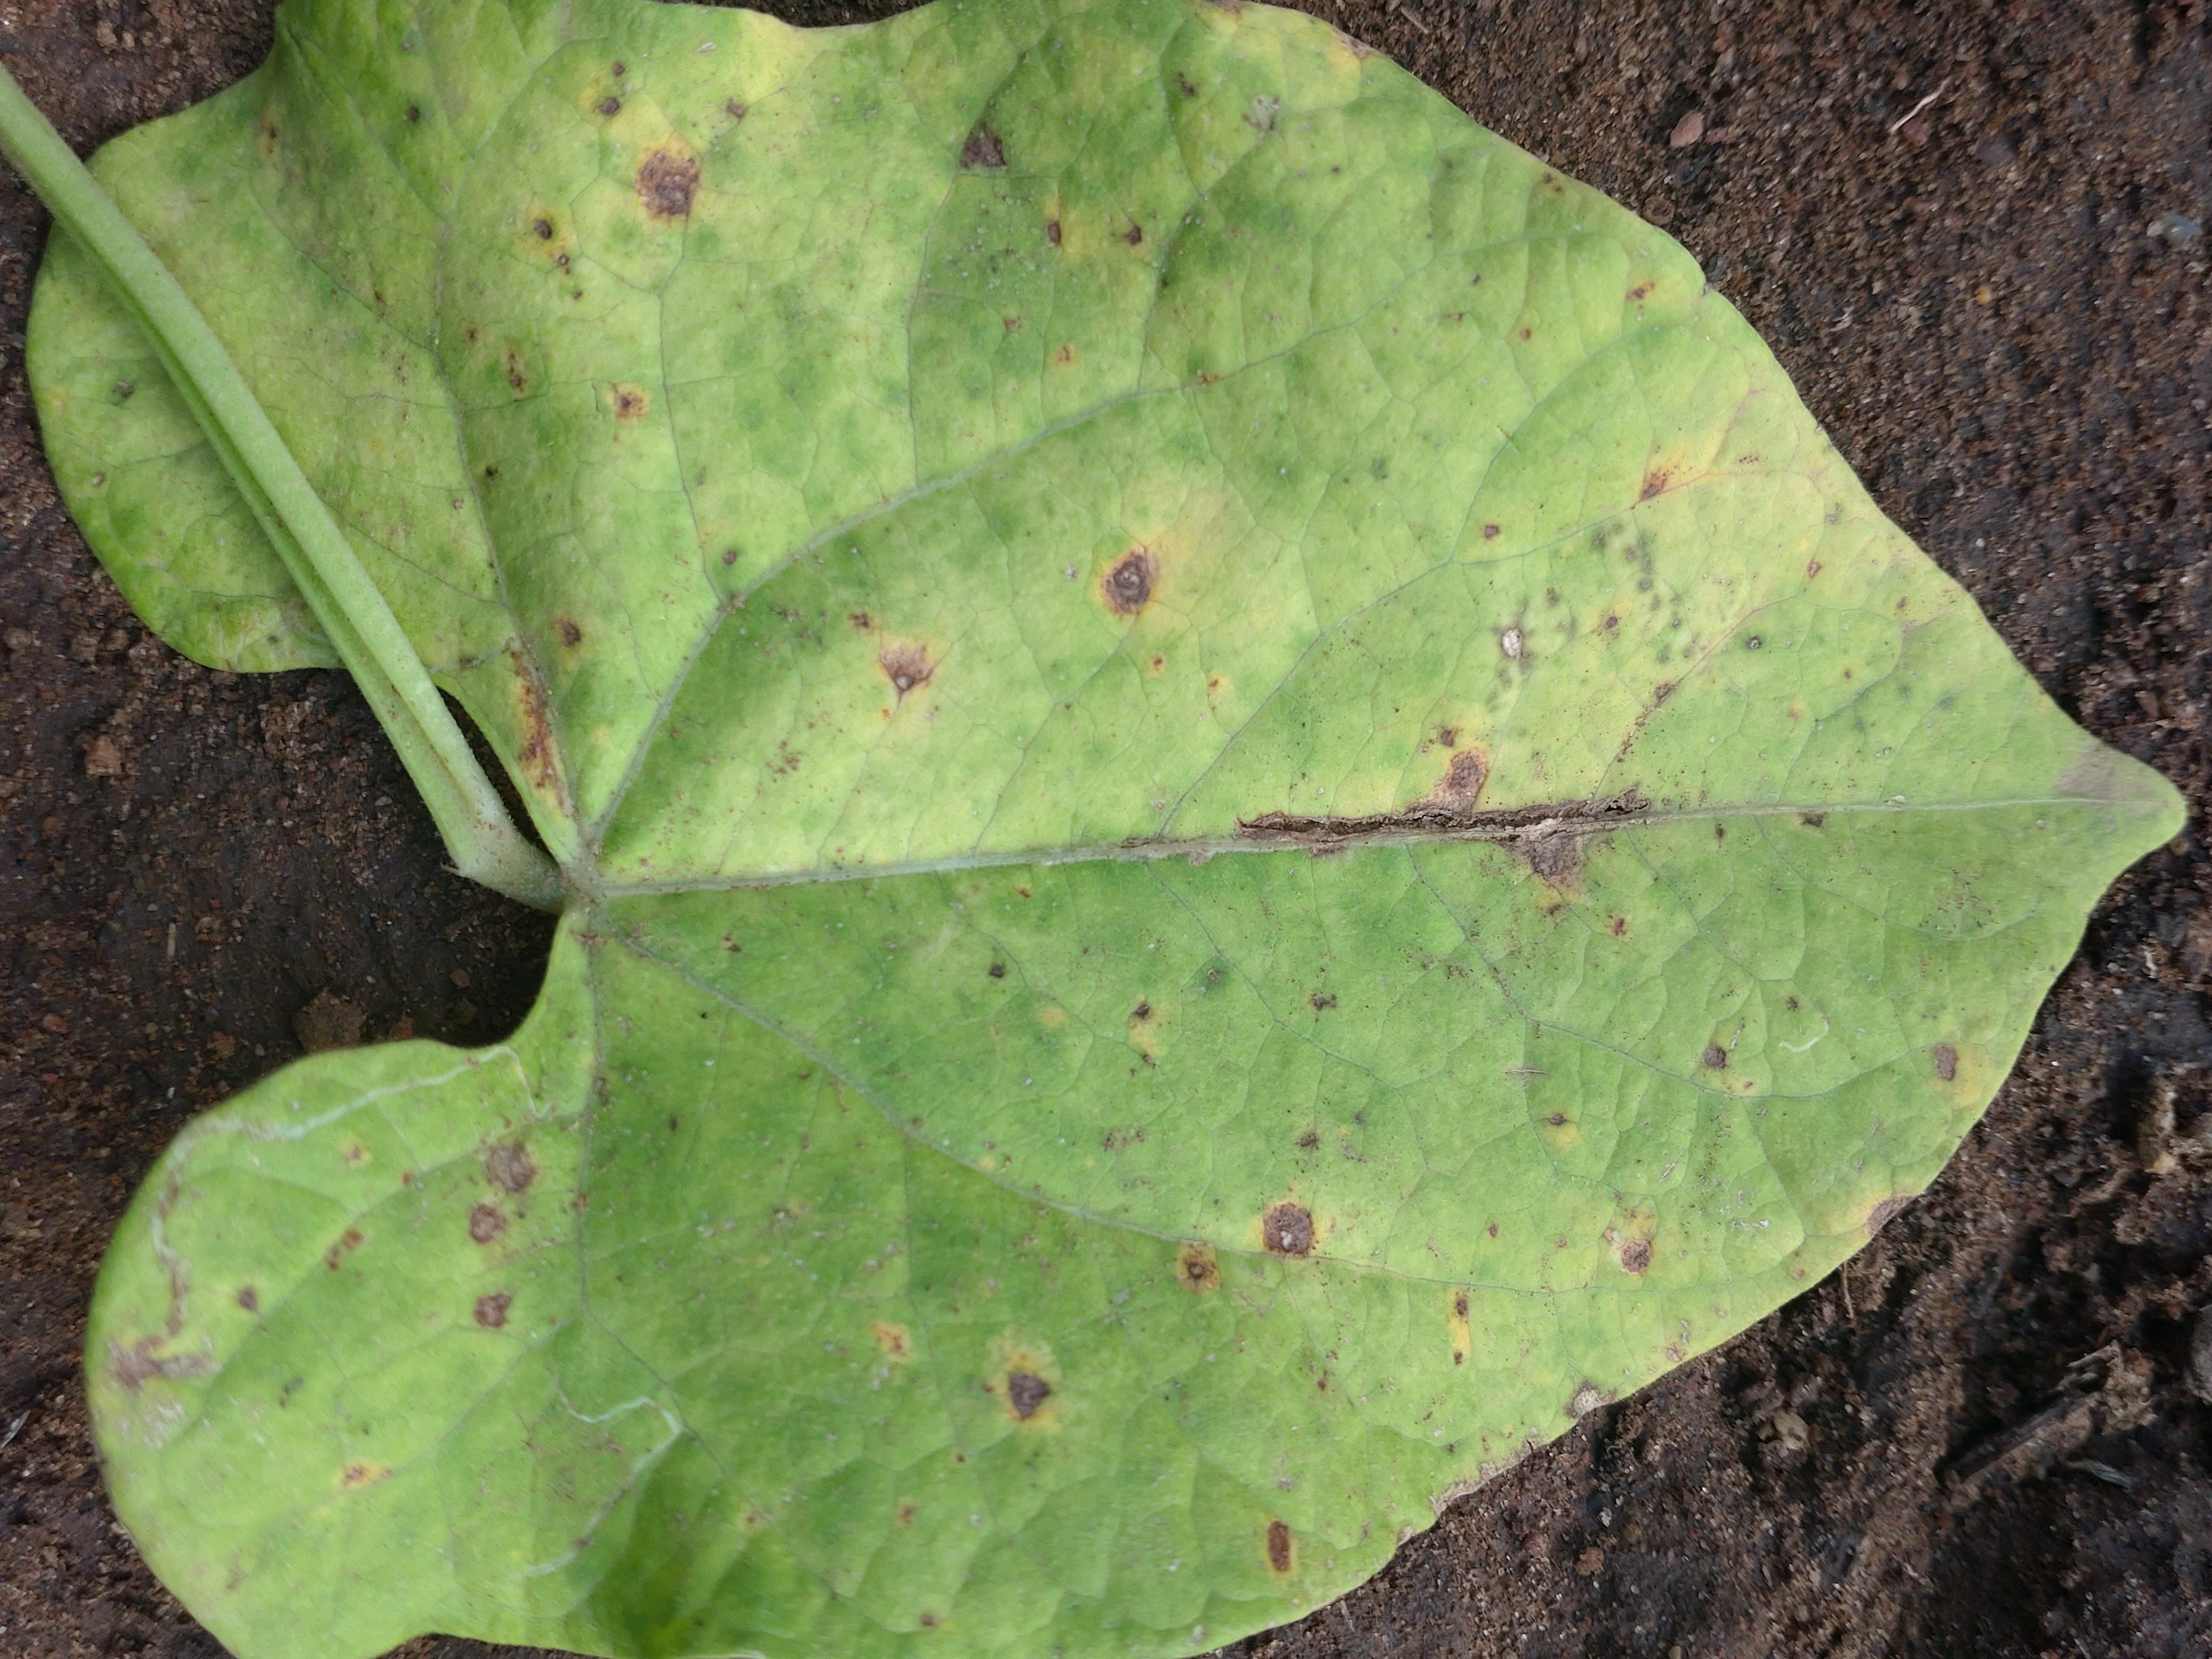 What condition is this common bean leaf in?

anthracnose
